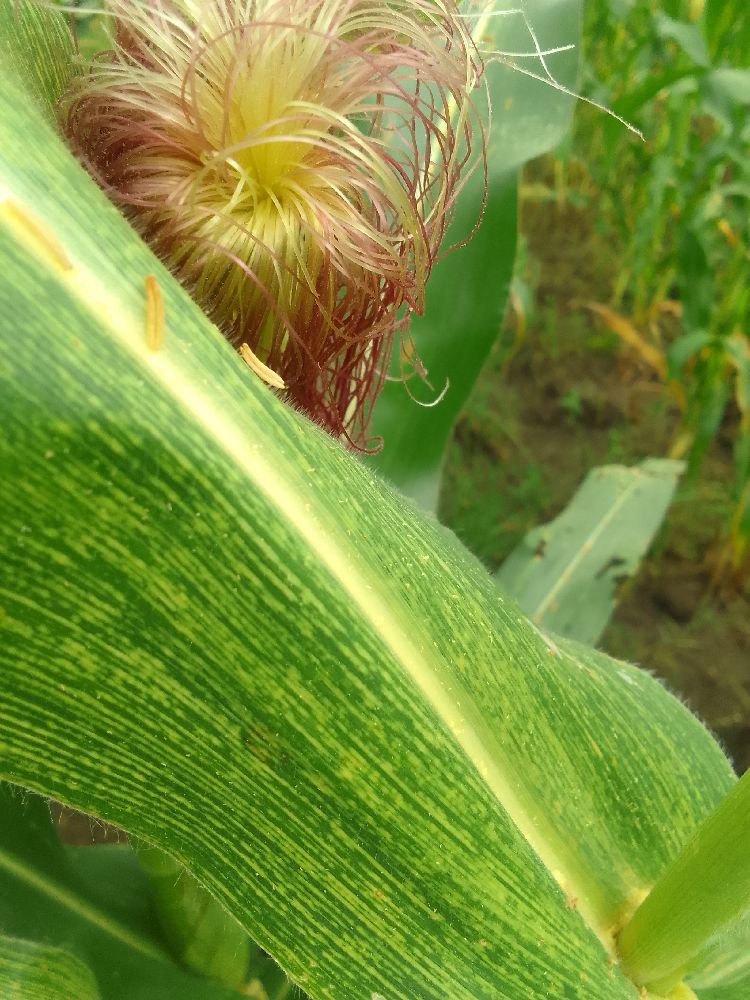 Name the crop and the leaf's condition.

maize, maize streak virus
